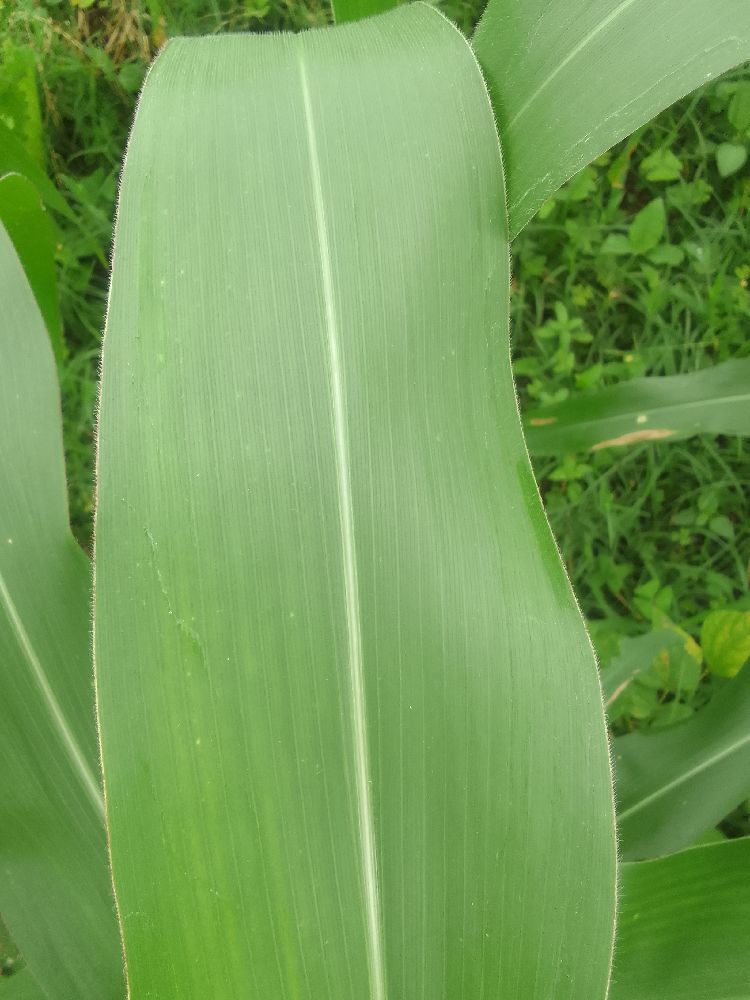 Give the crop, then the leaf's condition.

maize, healthy
